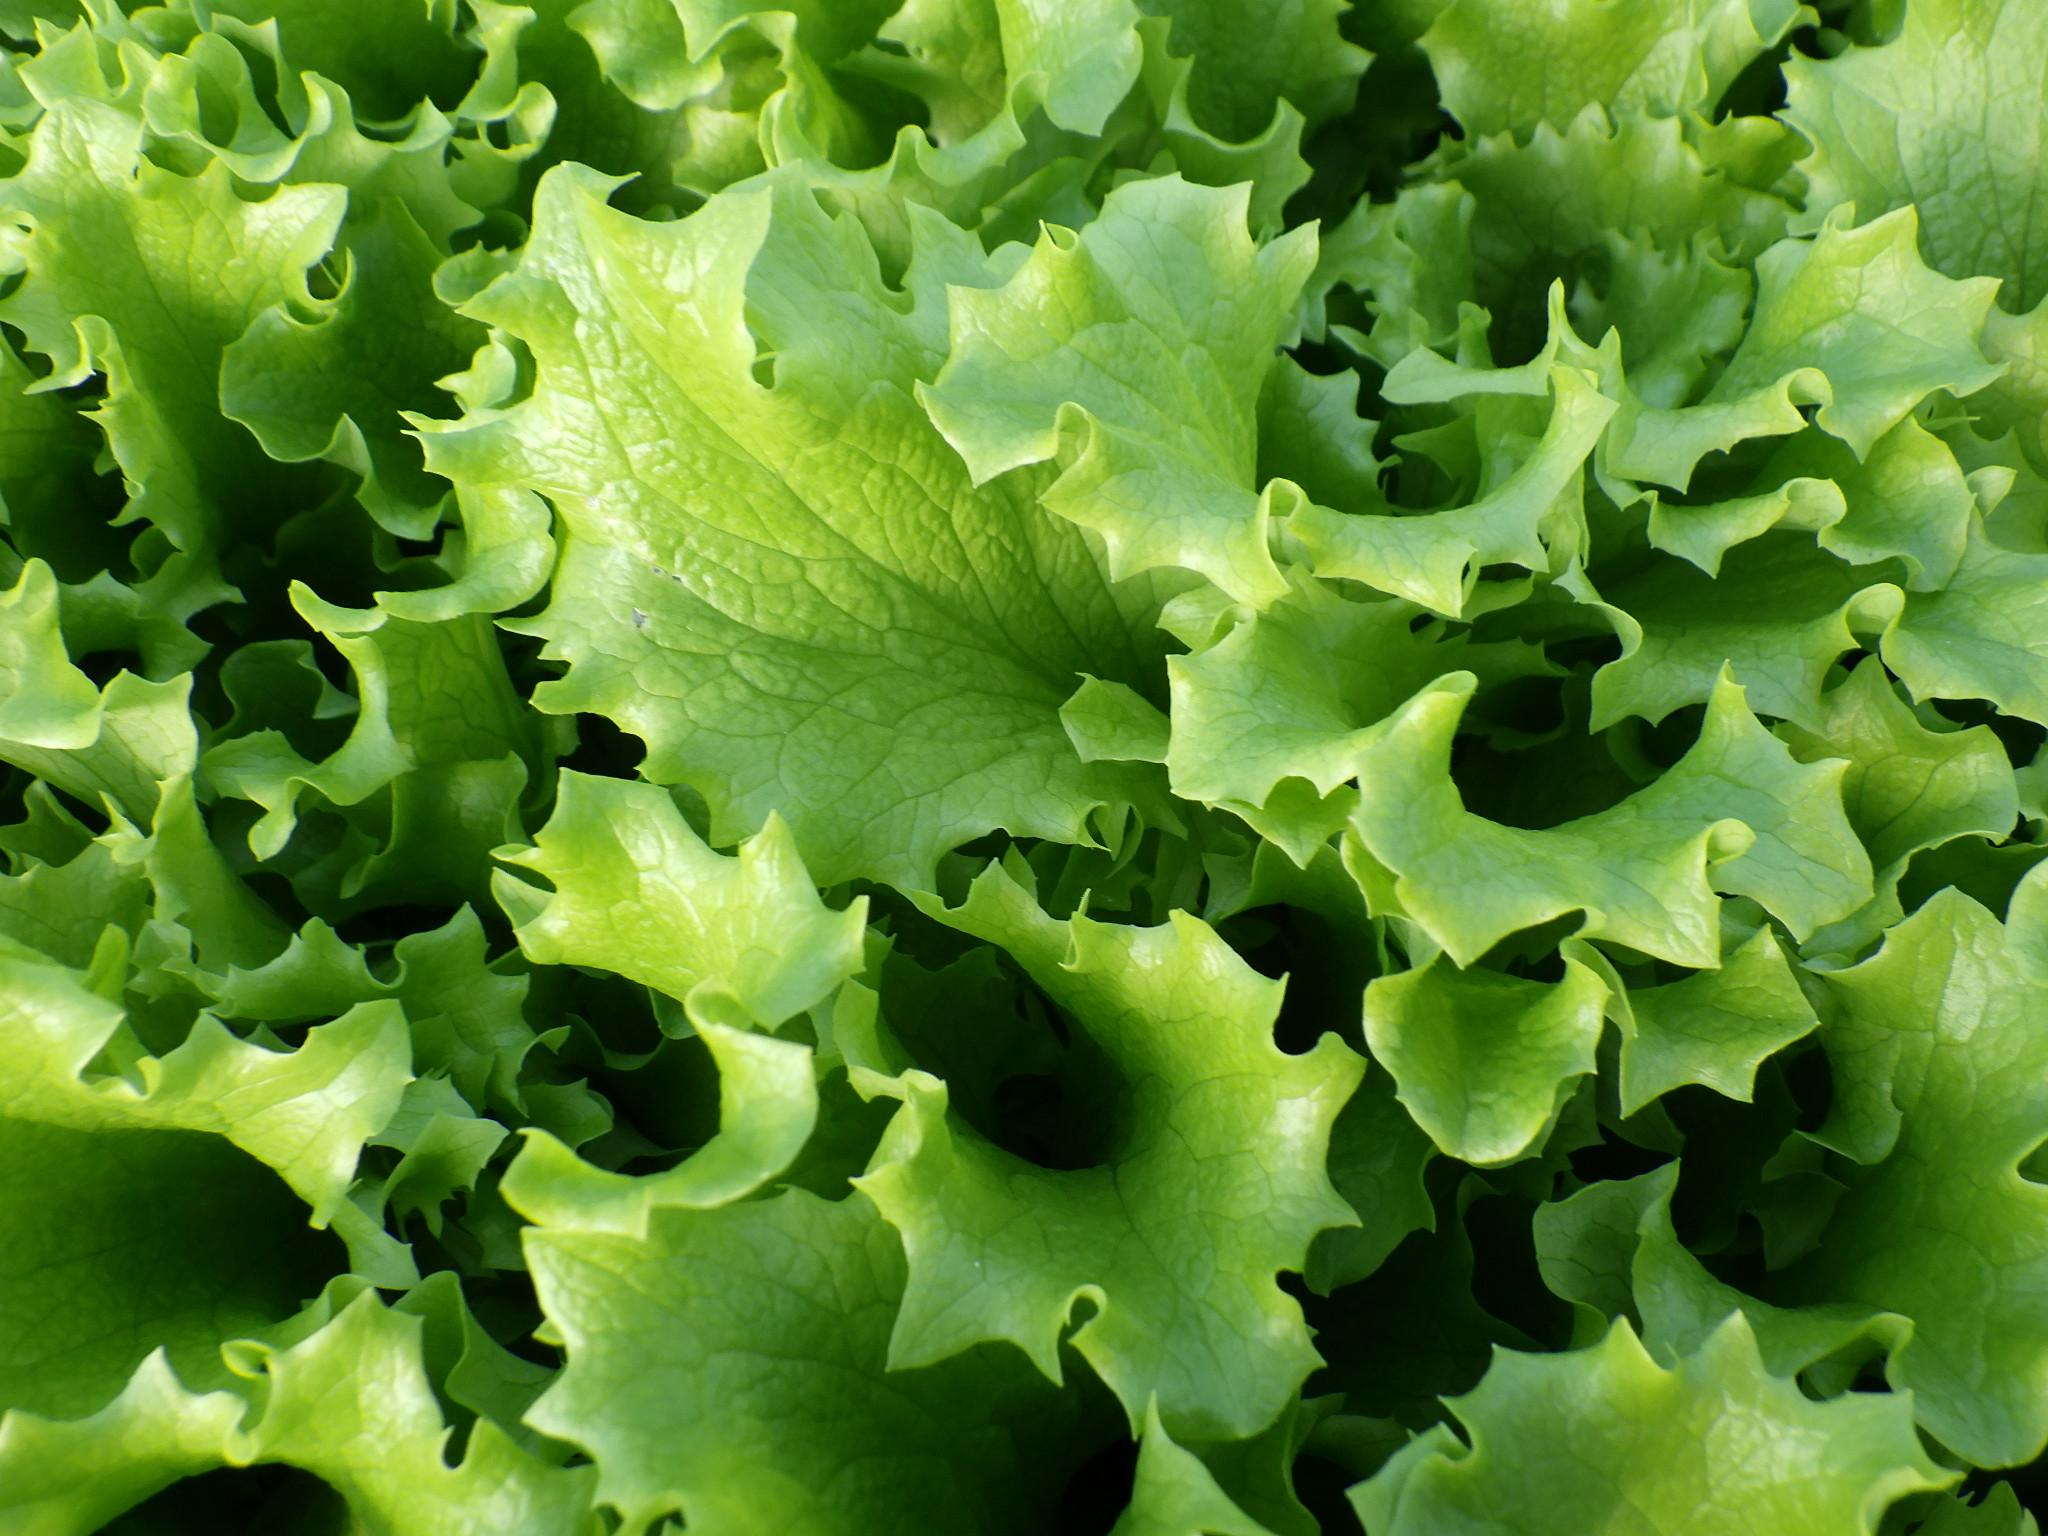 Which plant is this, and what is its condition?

lettuce, healthy
